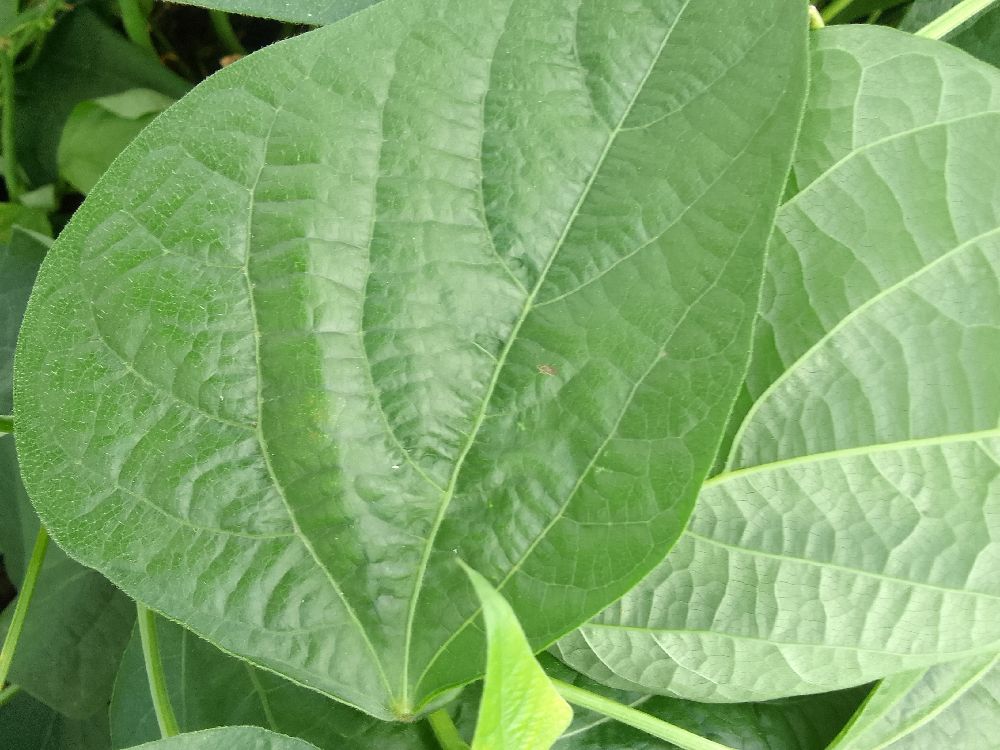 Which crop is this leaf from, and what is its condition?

common bean, healthy
